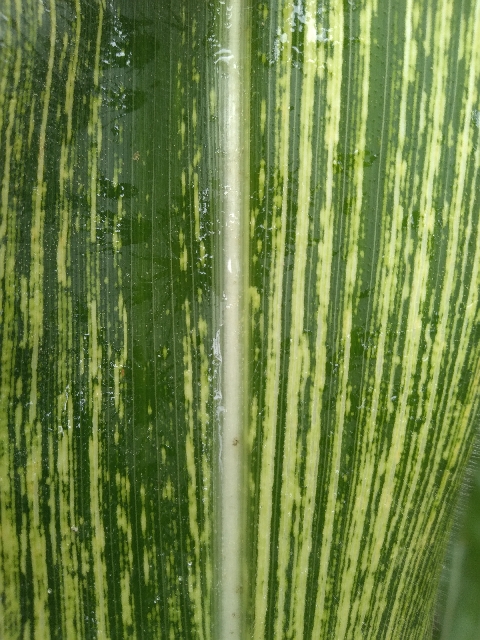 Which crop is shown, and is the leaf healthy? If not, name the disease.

maize, maize streak virus
